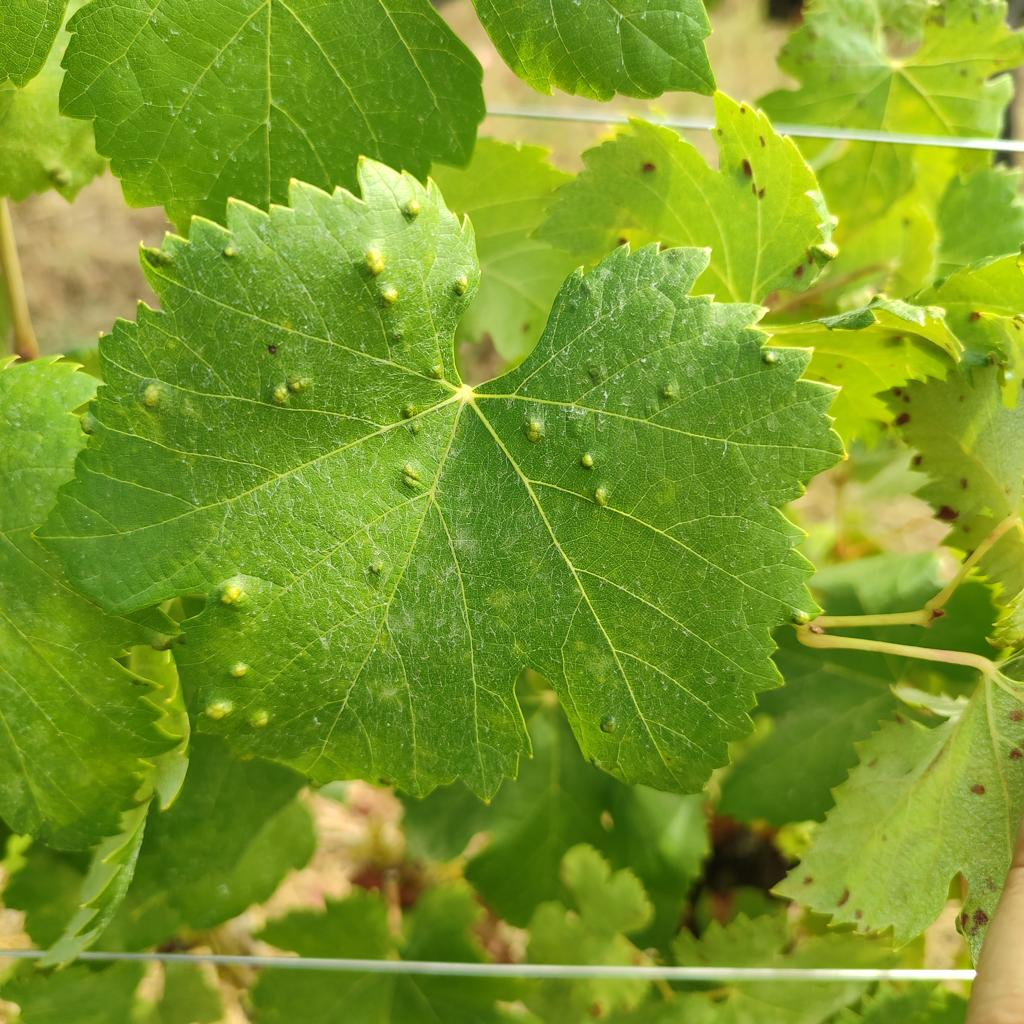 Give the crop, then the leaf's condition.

grapevine, erineum mite
